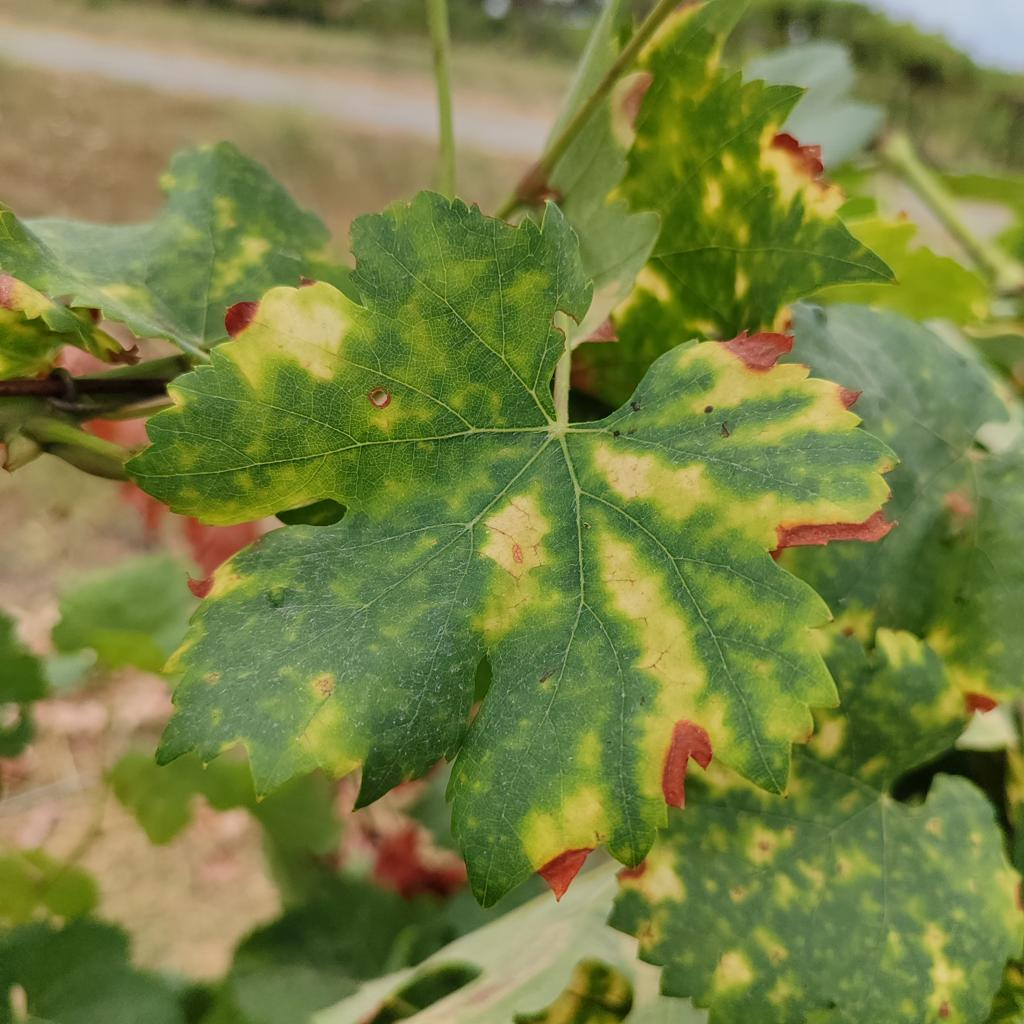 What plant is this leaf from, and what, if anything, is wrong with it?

grapevine, esca complex
